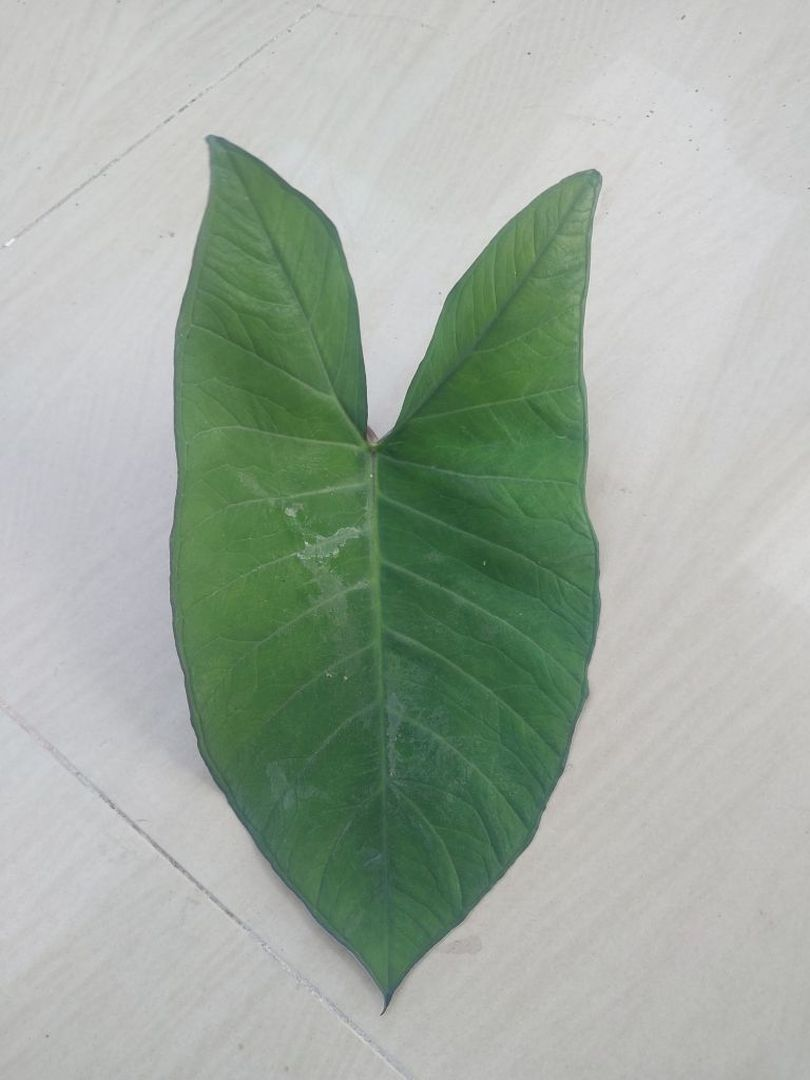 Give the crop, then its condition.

taro, healthy
